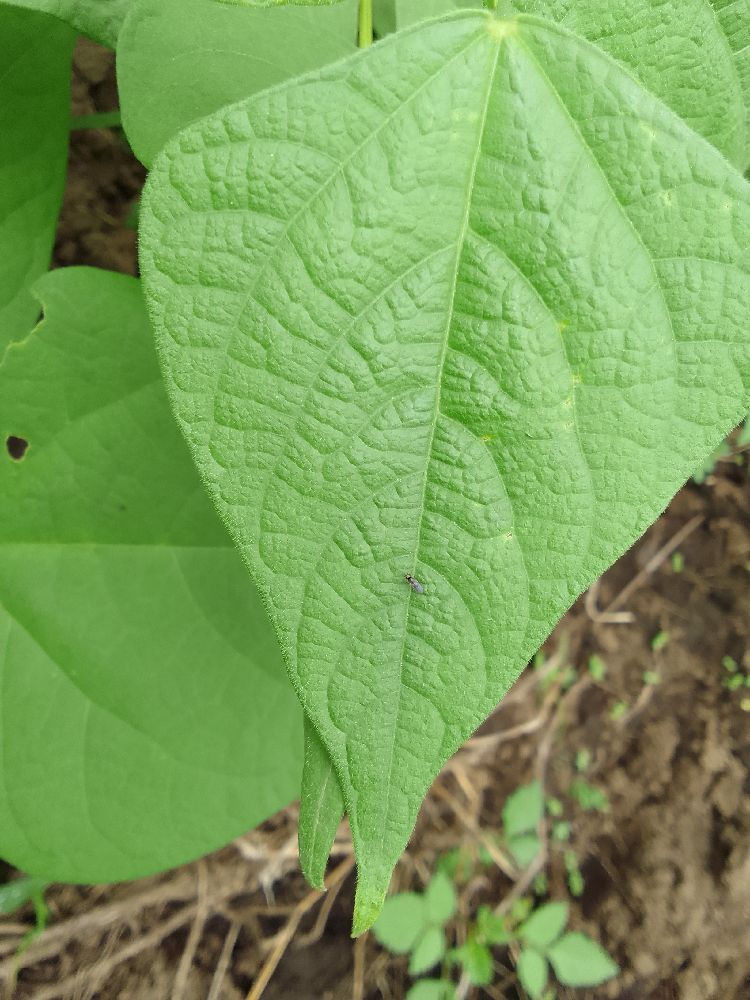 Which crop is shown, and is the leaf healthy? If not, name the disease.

common bean, healthy
